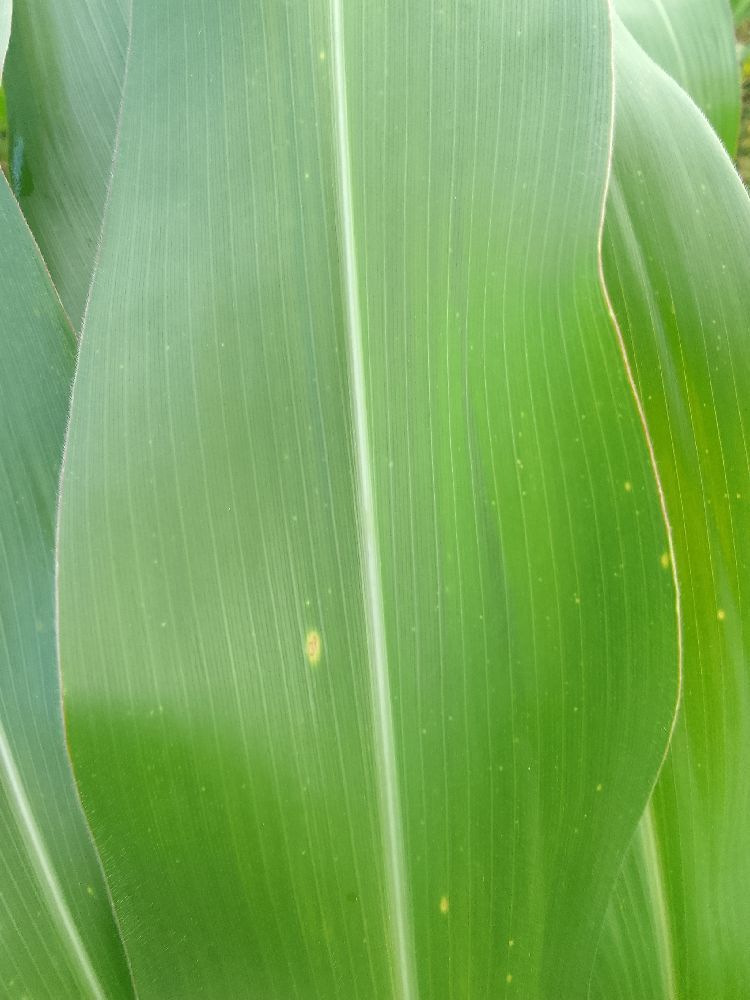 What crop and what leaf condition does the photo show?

maize, healthy
